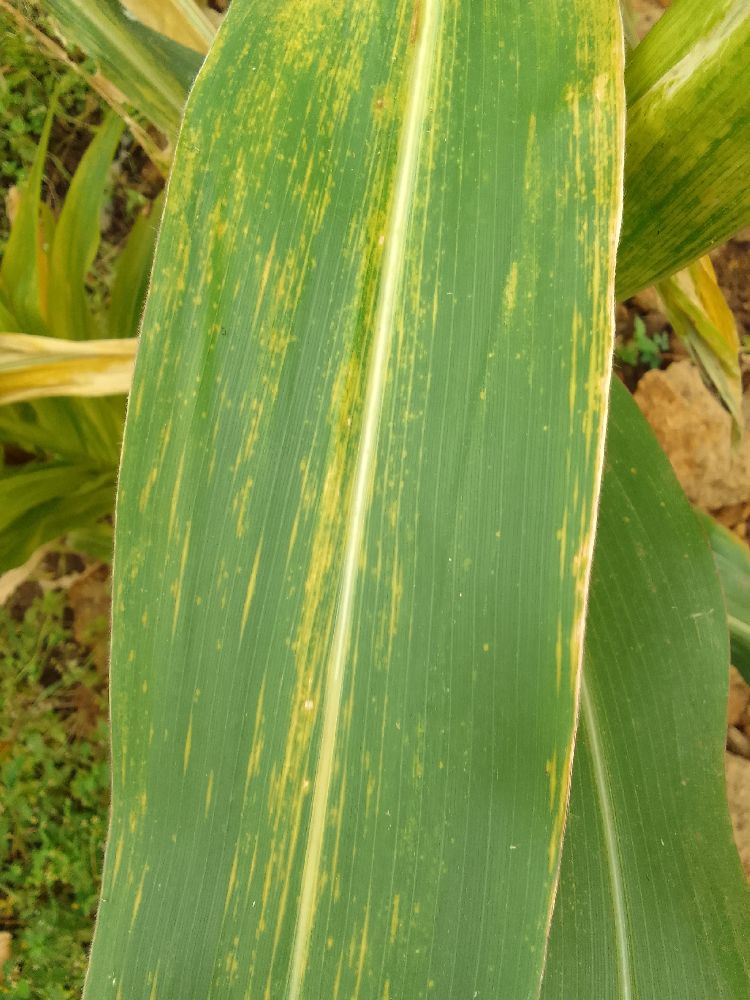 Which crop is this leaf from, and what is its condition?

maize, maize lethal necrosis
